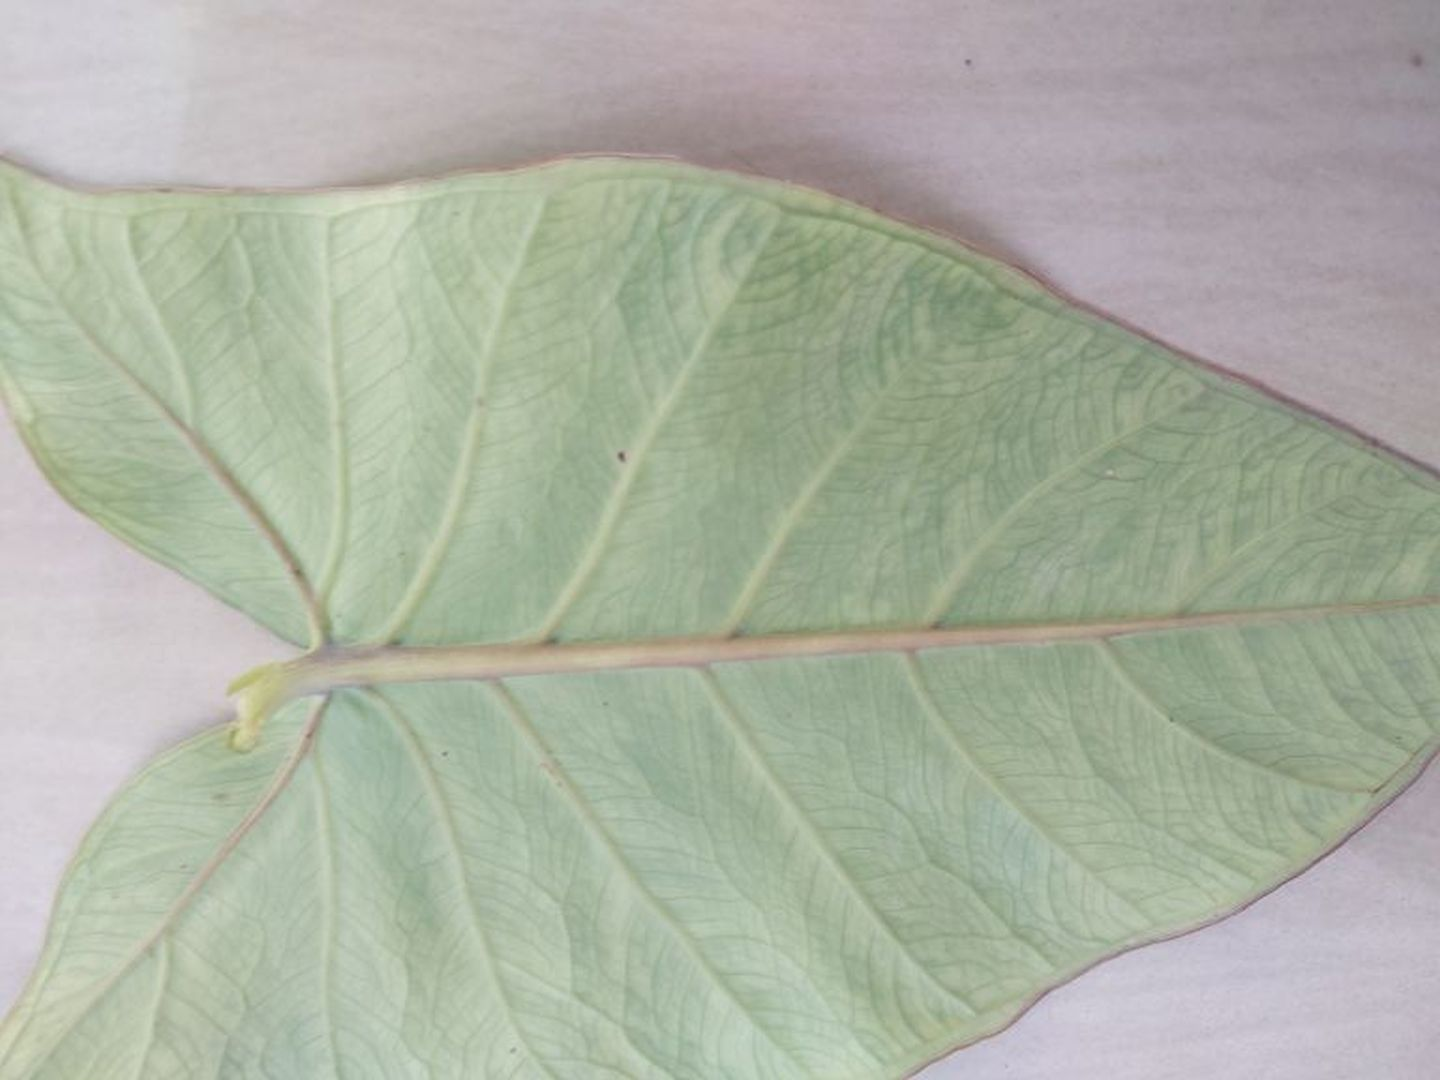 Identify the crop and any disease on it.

taro, mosaic
